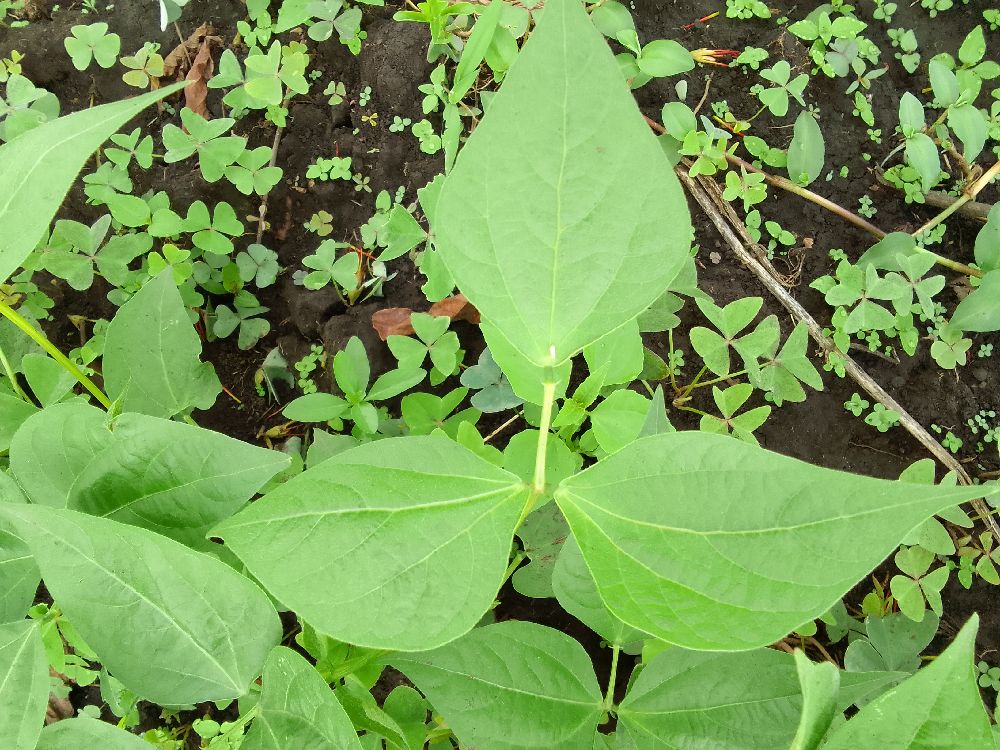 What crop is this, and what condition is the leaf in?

common bean, healthy
